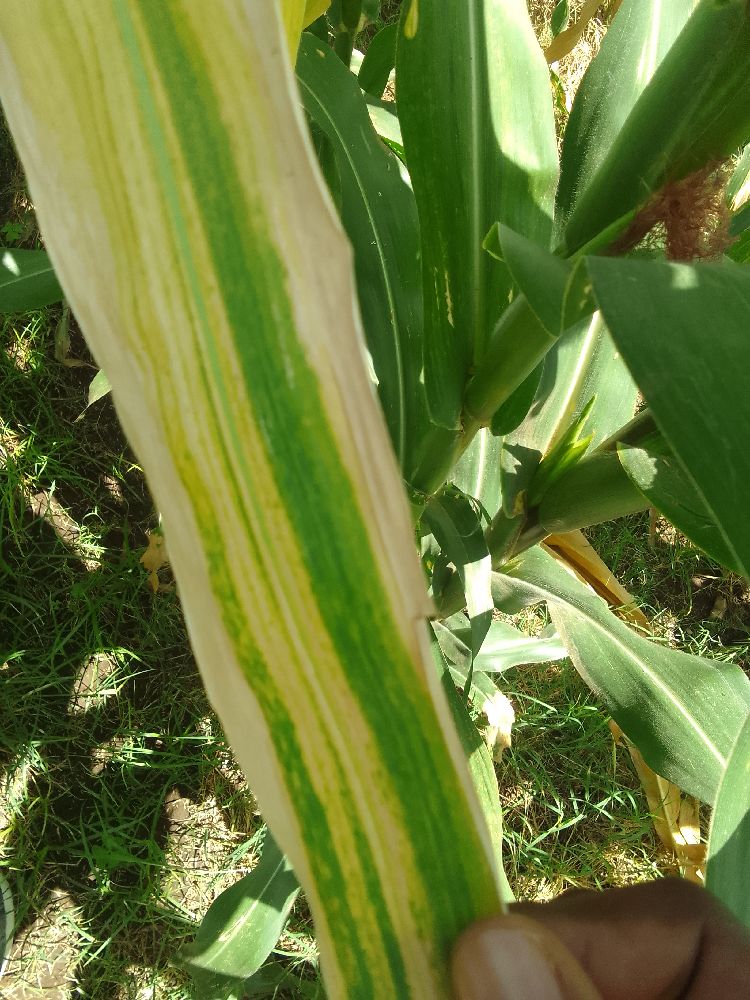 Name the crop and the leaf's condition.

maize, maize lethal necrosis
